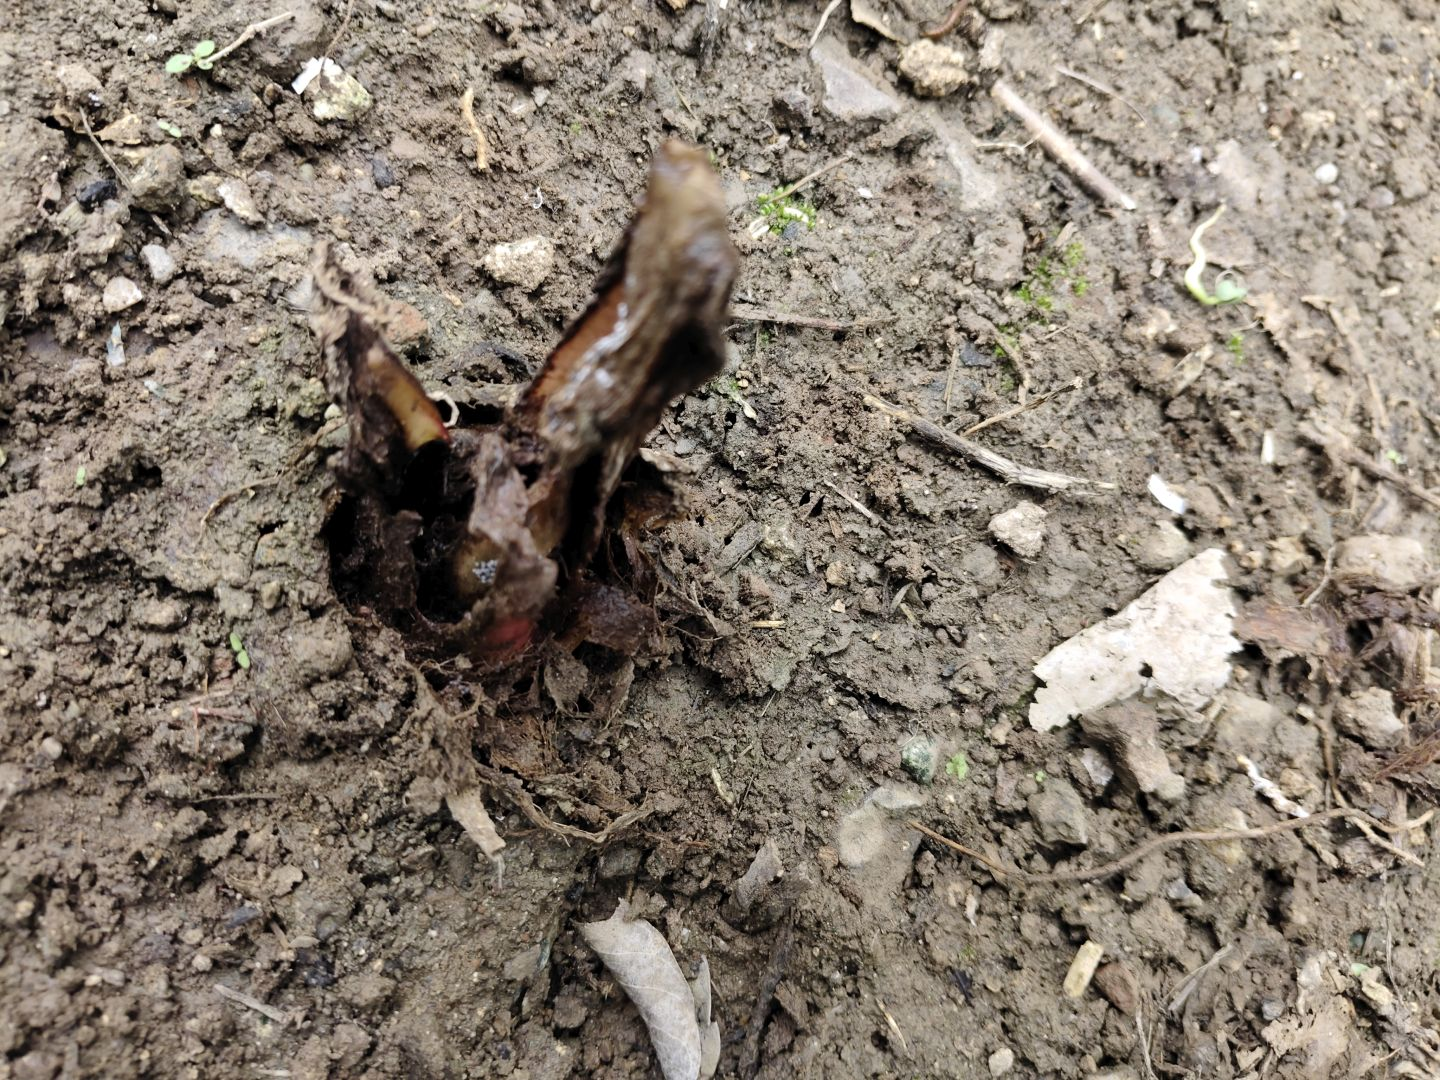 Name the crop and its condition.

taro, root rot
